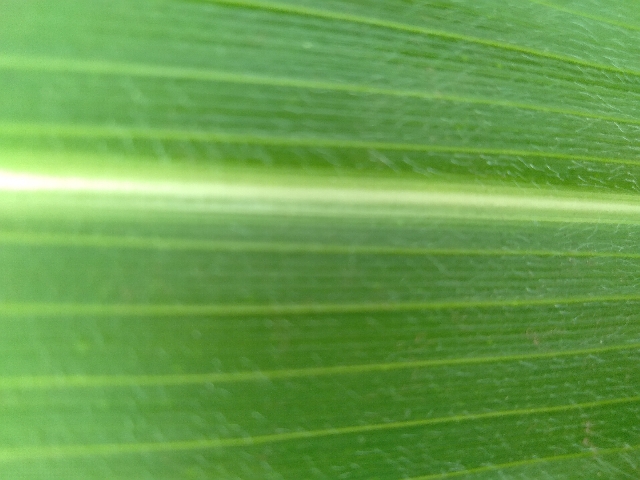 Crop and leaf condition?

maize, healthy
